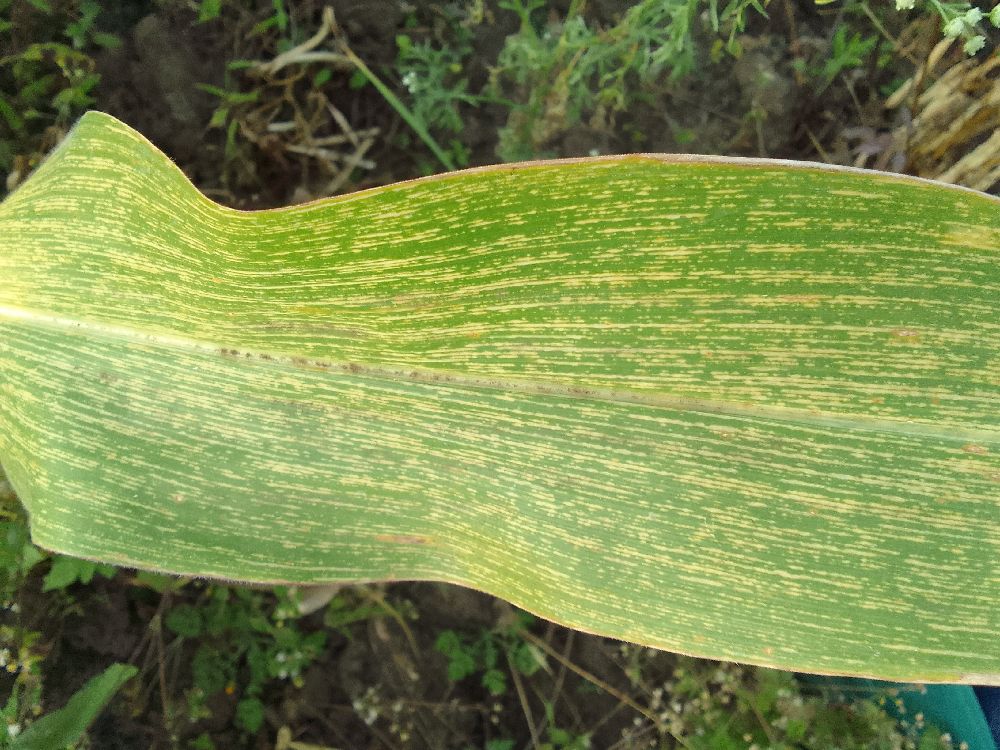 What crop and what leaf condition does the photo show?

maize, maize streak virus
